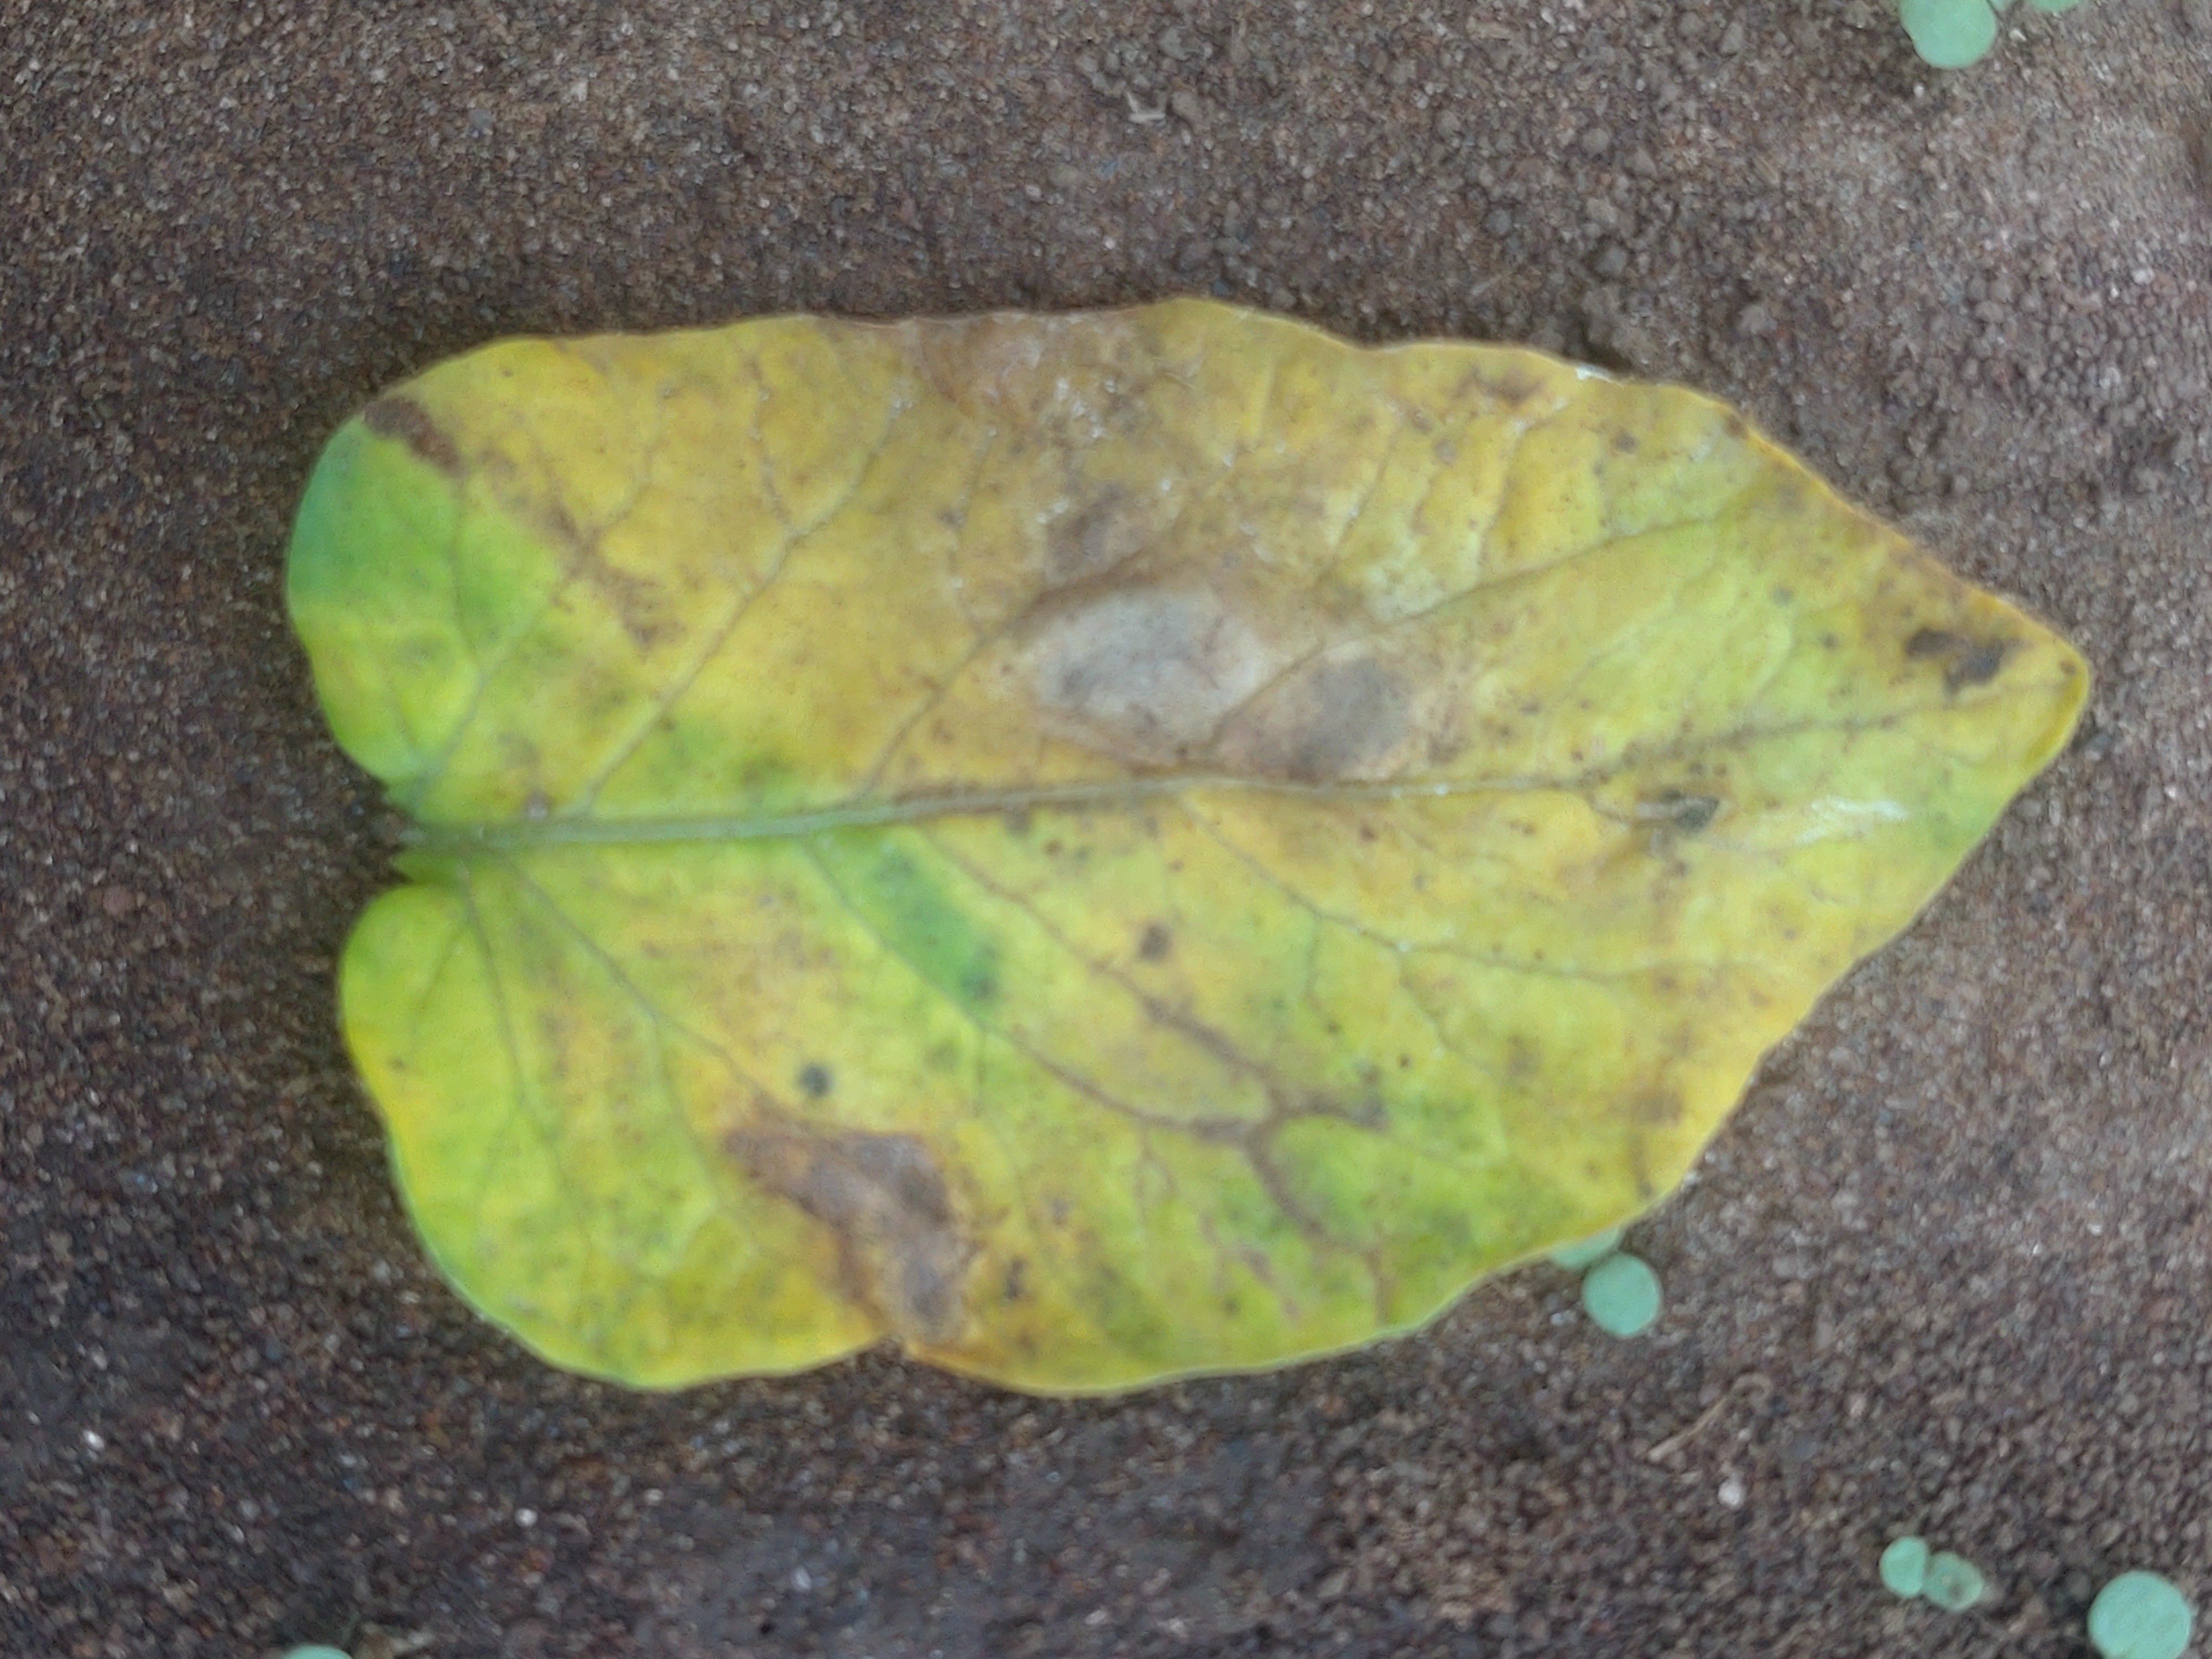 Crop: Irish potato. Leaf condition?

late blight
